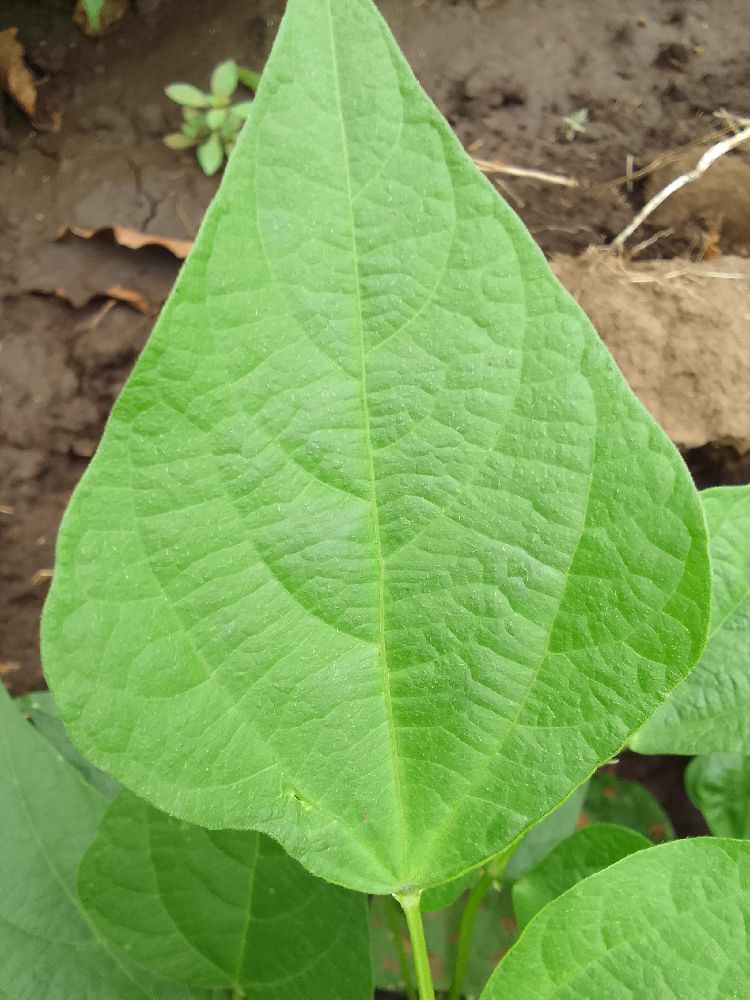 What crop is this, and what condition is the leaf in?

common bean, healthy
